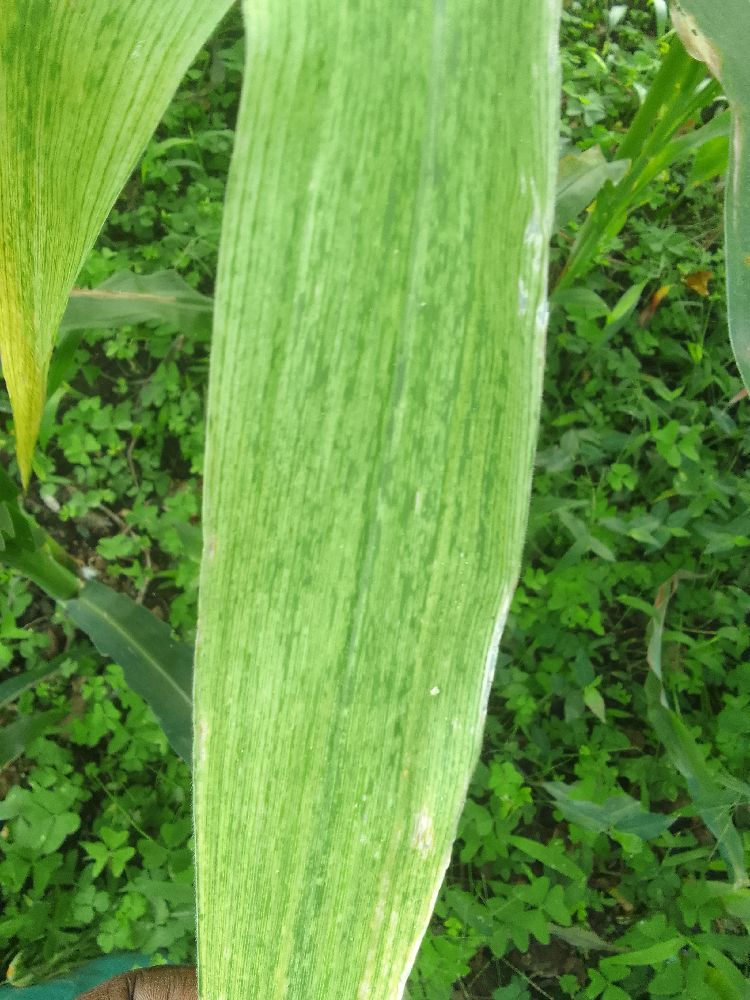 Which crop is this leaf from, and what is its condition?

maize, maize lethal necrosis
